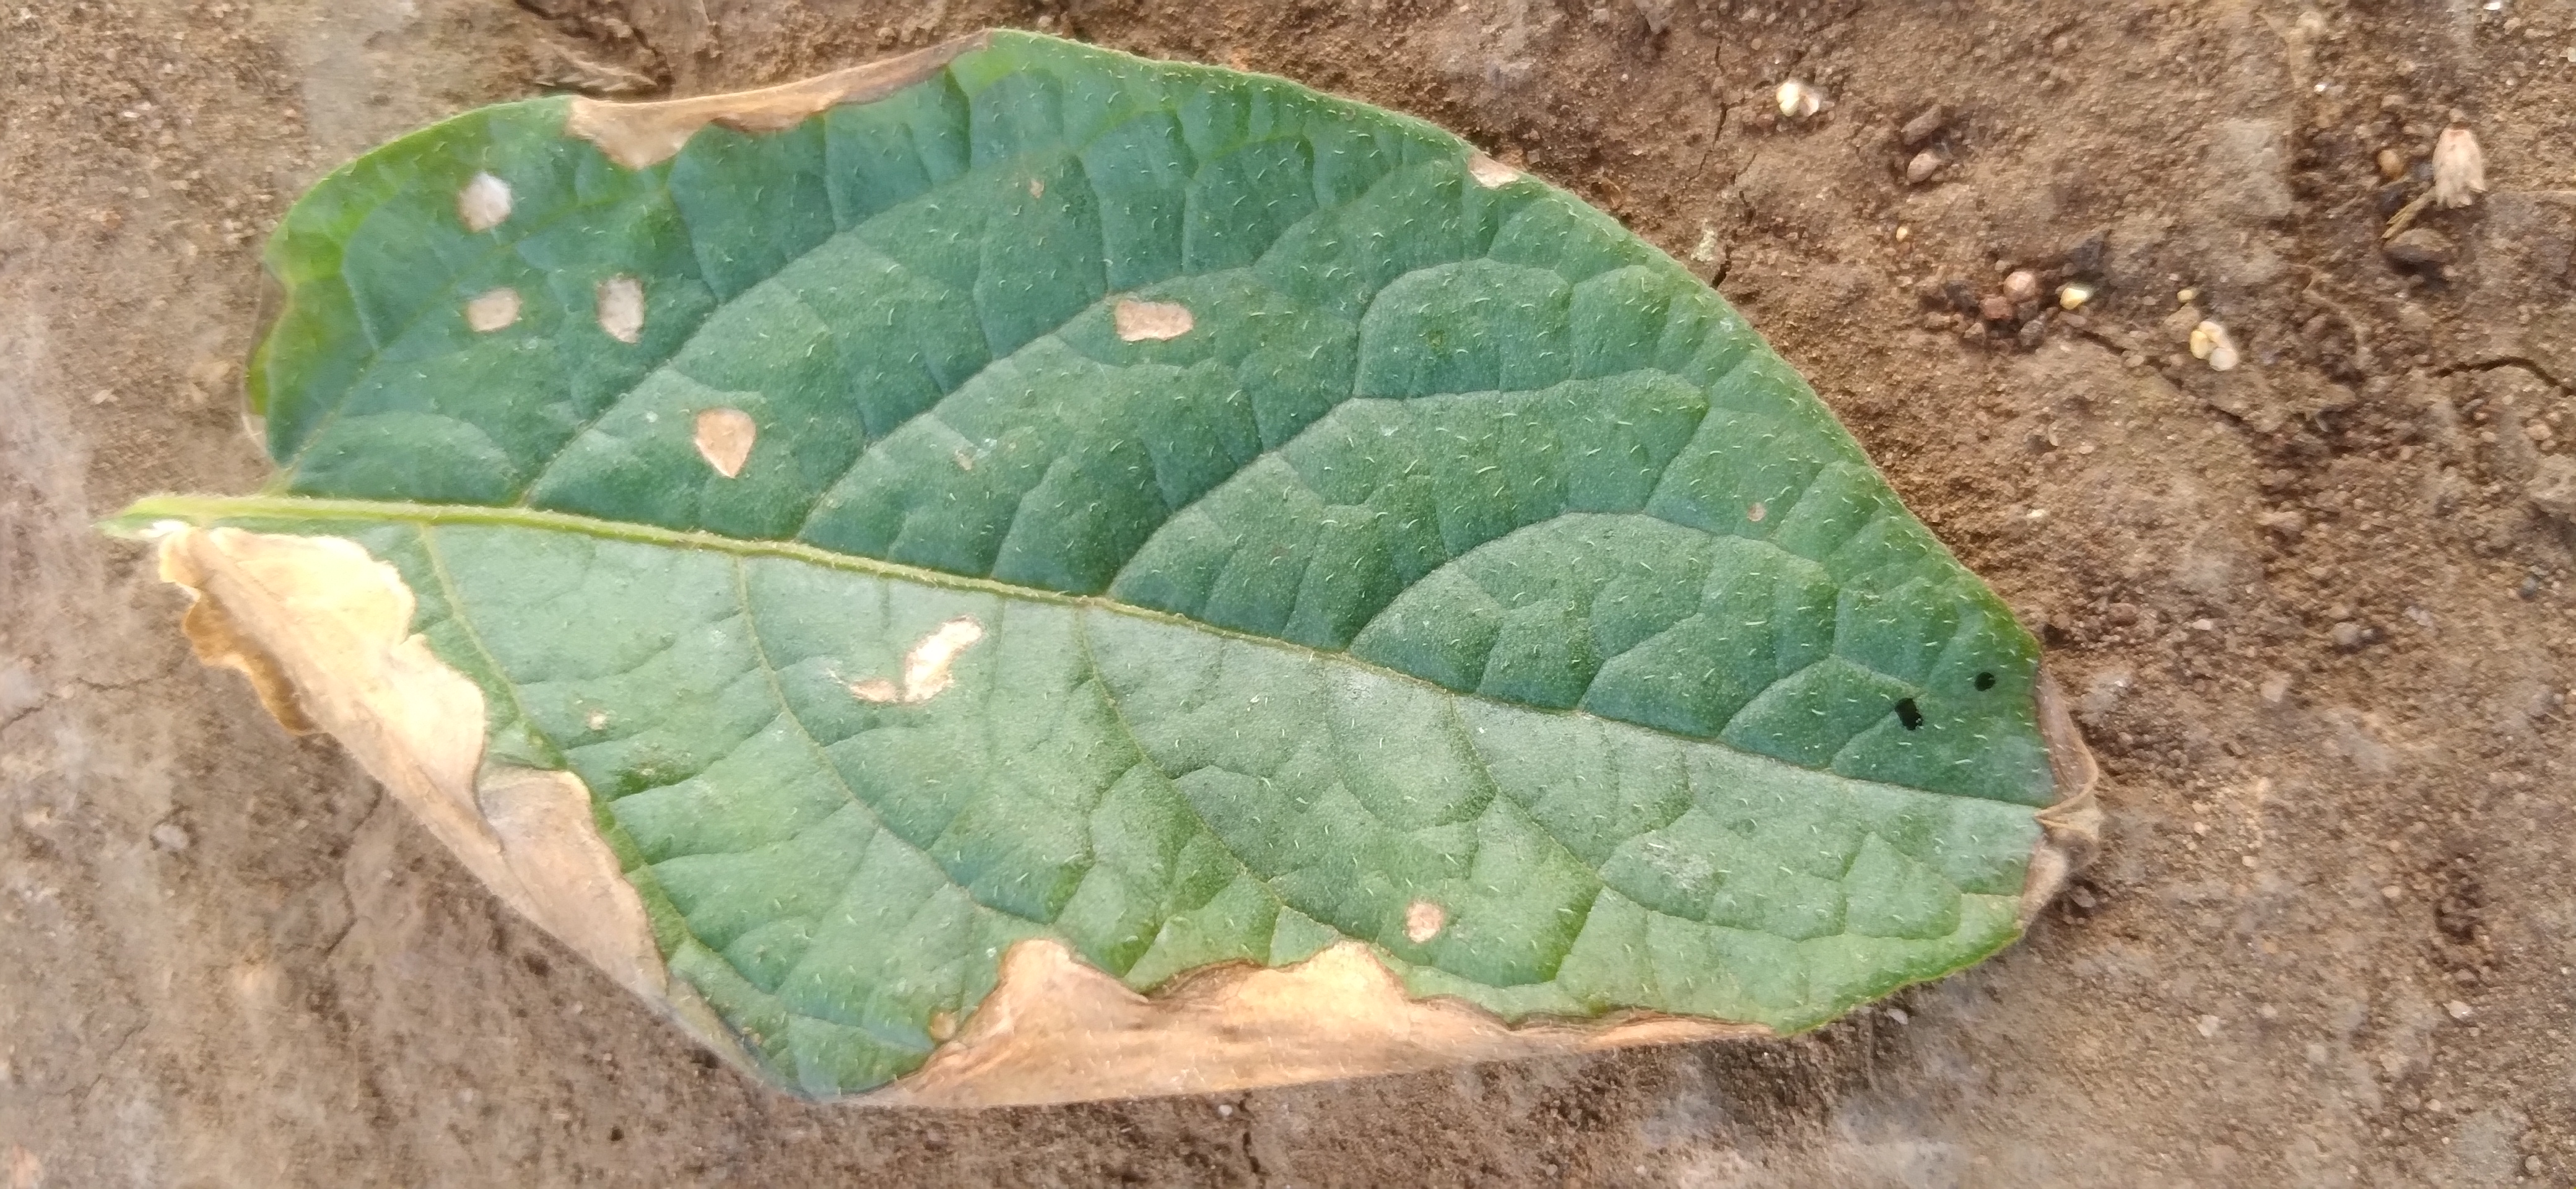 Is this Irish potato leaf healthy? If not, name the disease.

early blight
